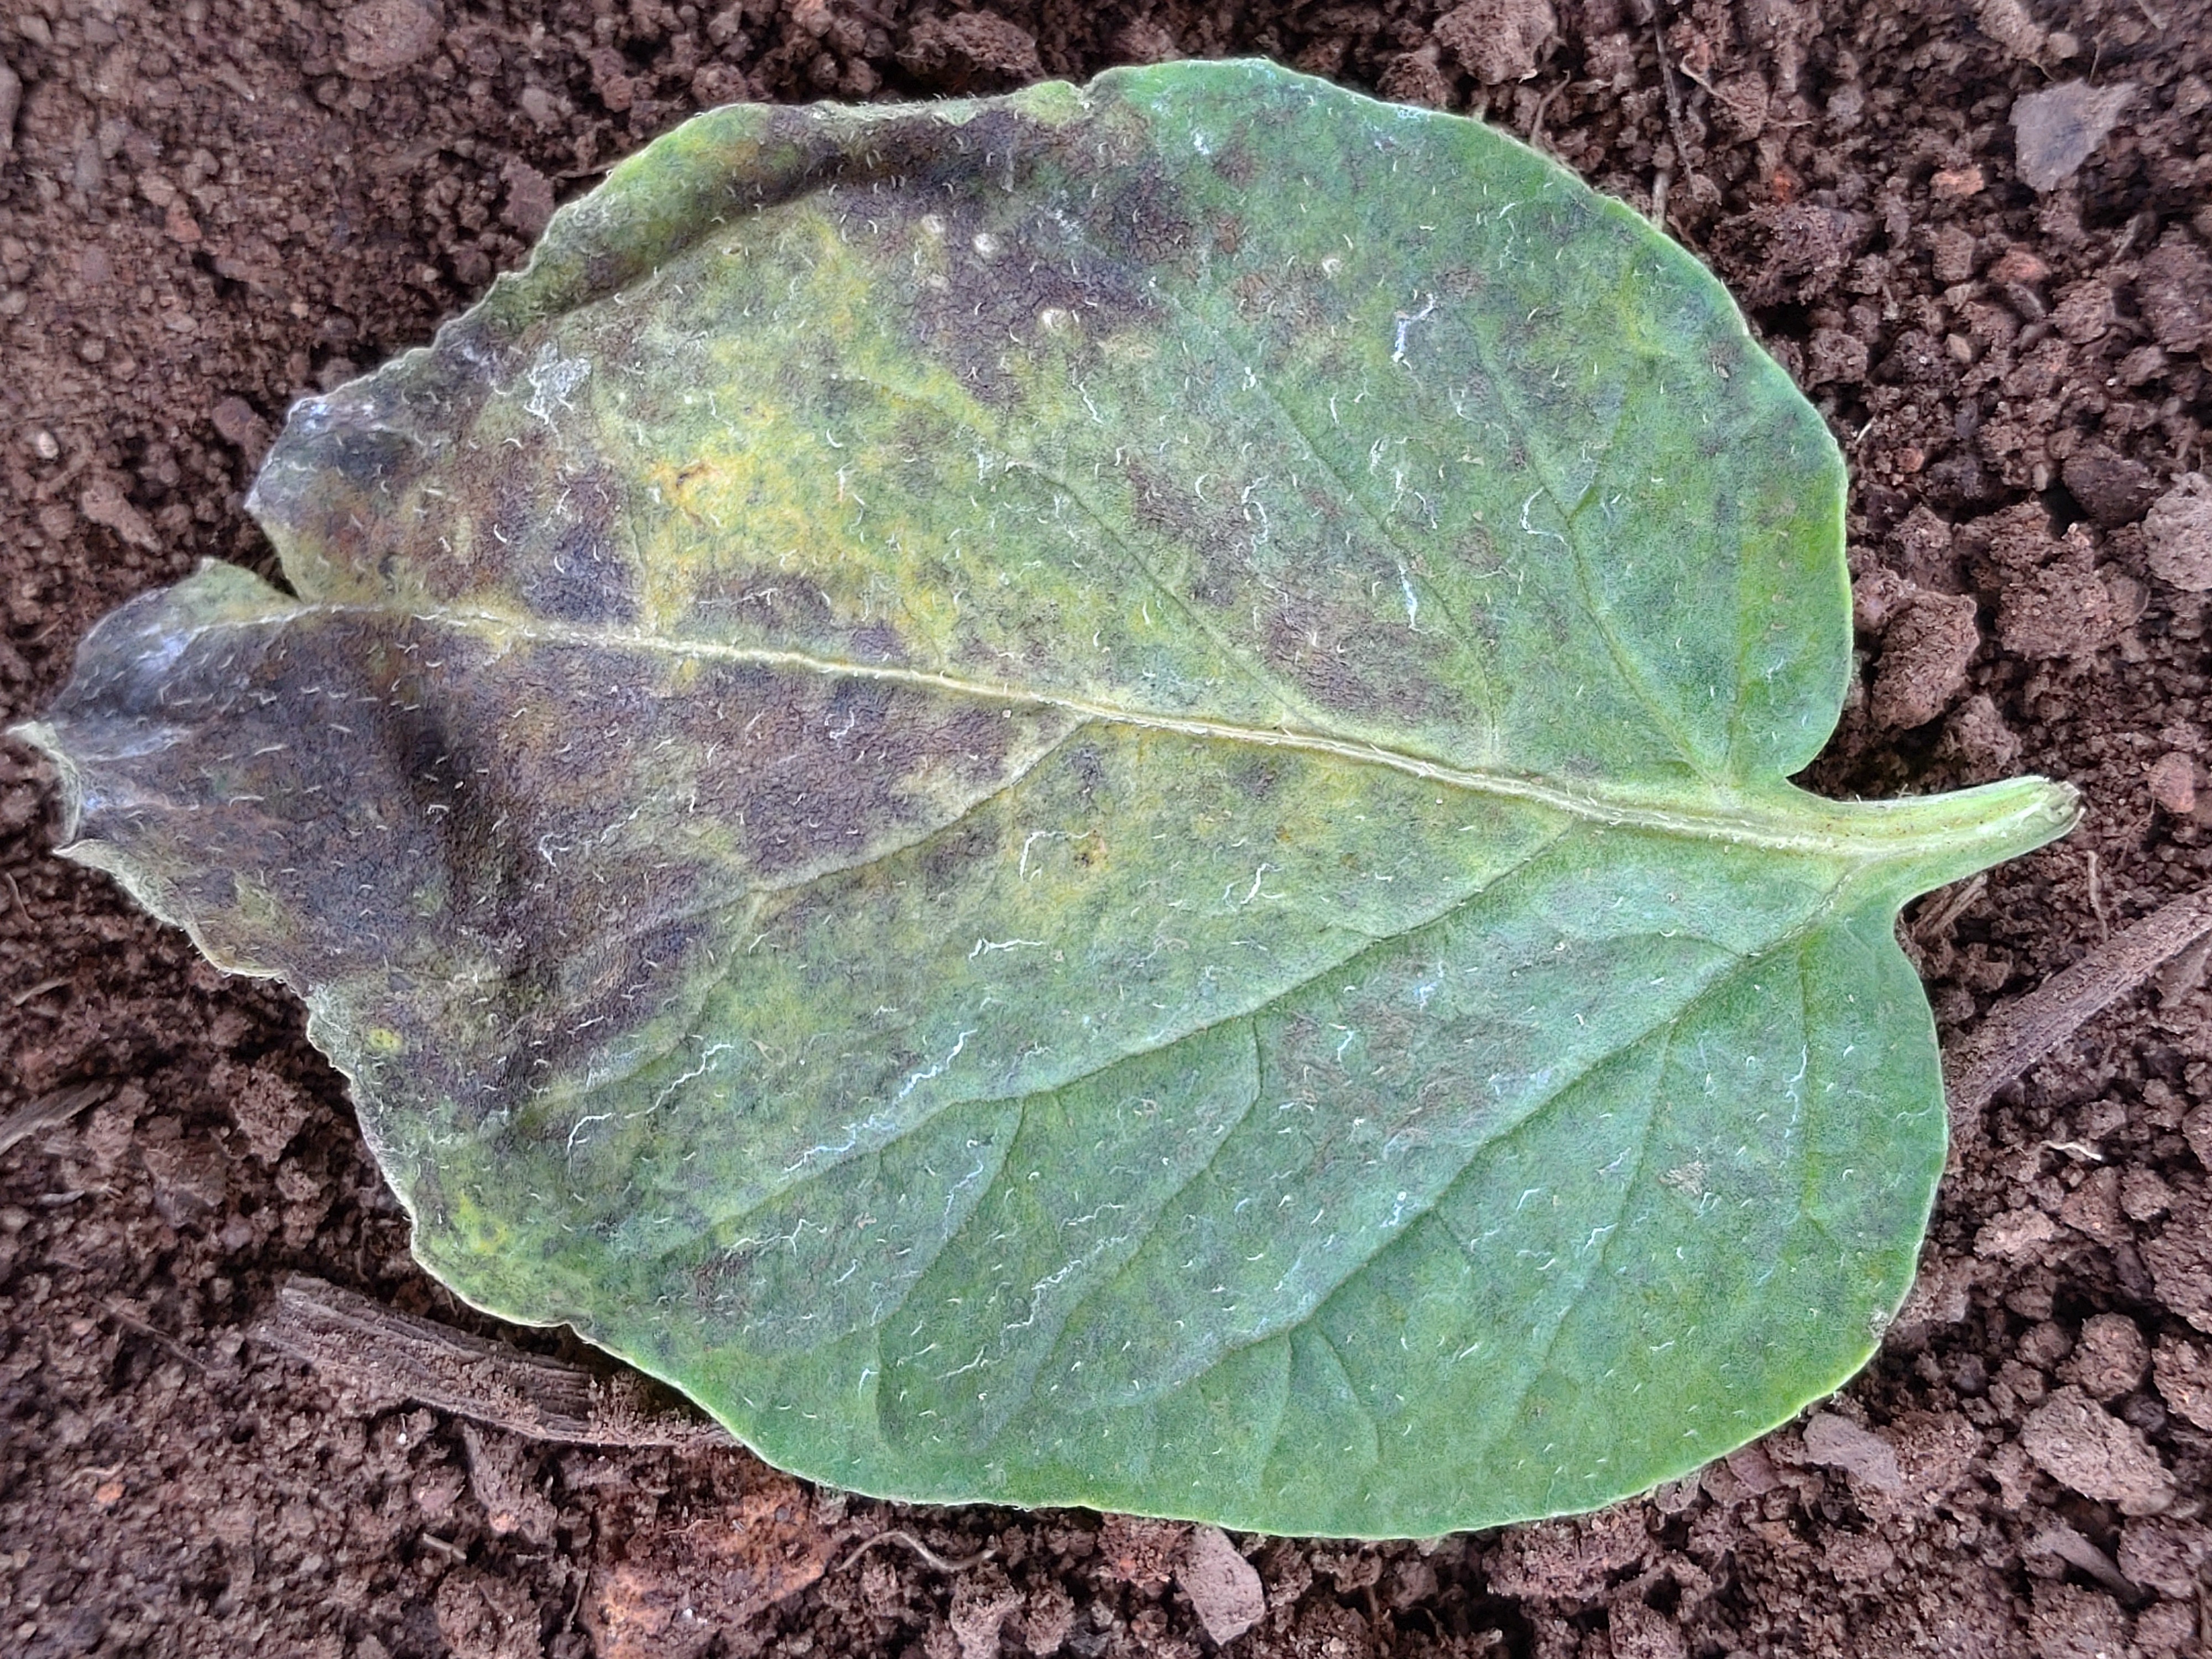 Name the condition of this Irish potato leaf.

late blight
